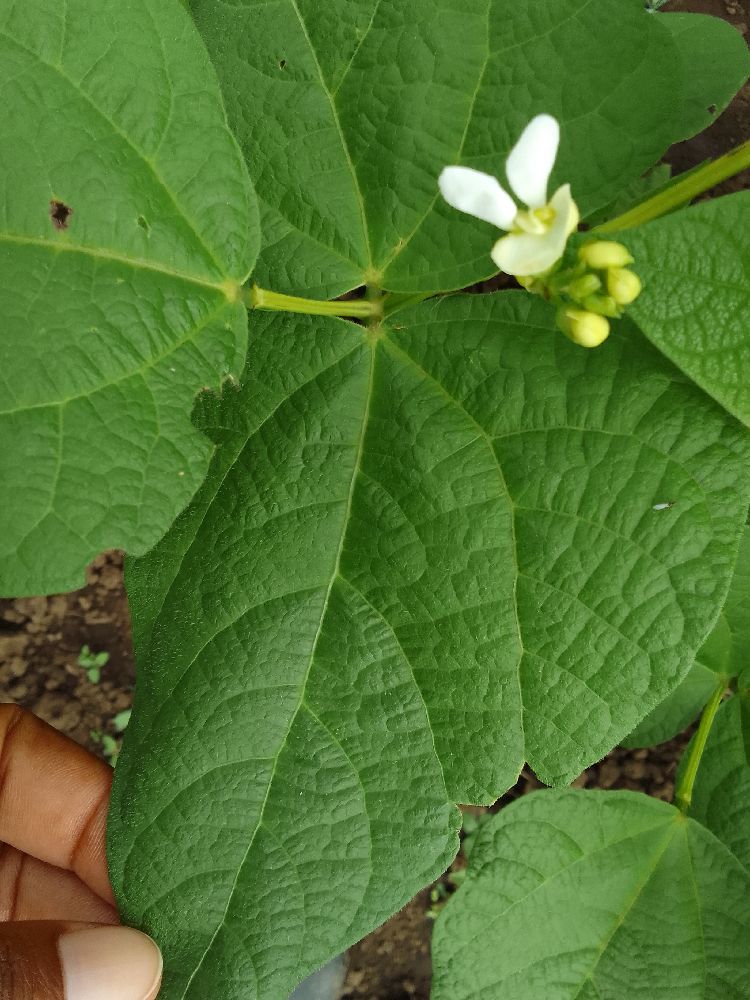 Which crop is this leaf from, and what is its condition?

common bean, healthy
